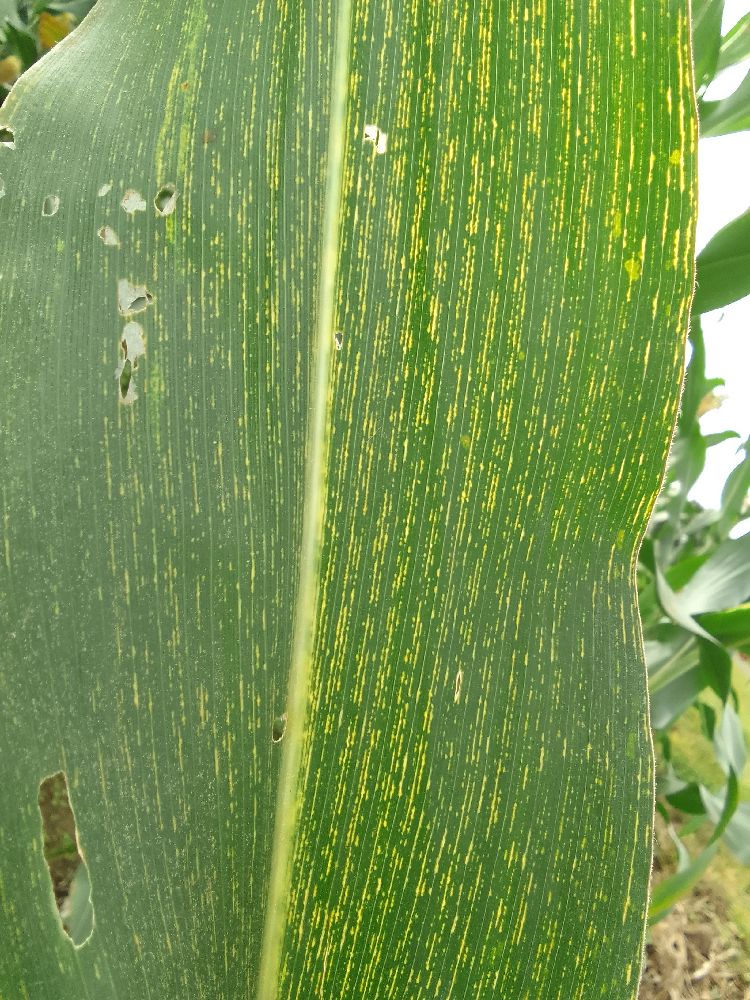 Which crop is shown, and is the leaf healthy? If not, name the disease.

maize, maize streak virus
